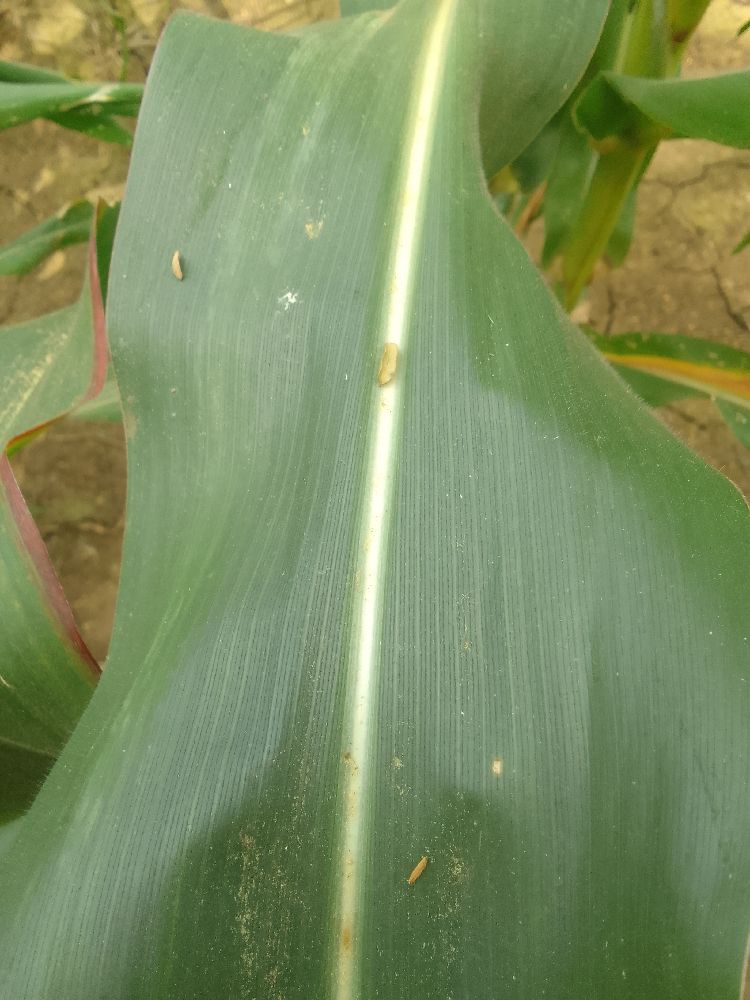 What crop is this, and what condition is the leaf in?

maize, healthy
